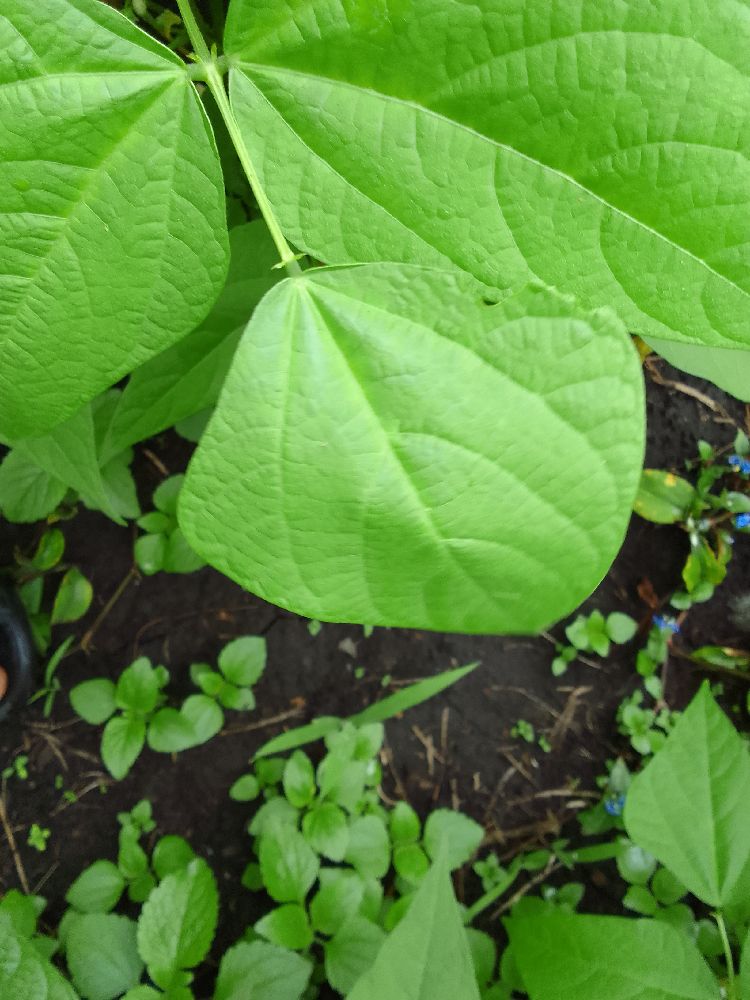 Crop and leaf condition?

common bean, healthy
